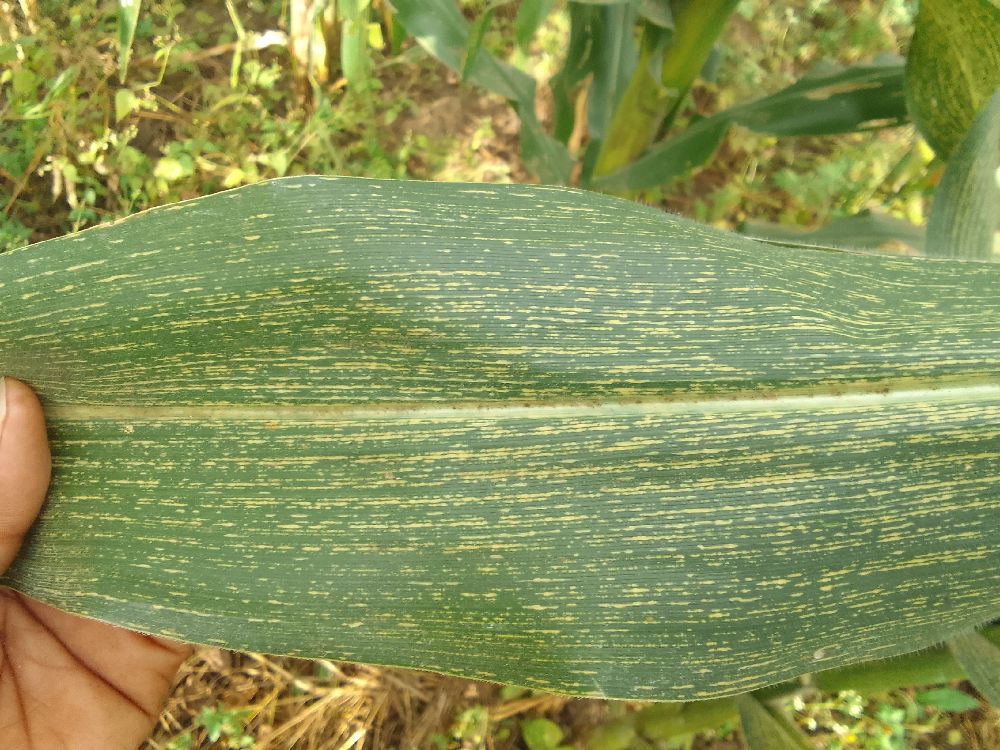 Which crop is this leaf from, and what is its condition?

maize, maize streak virus
